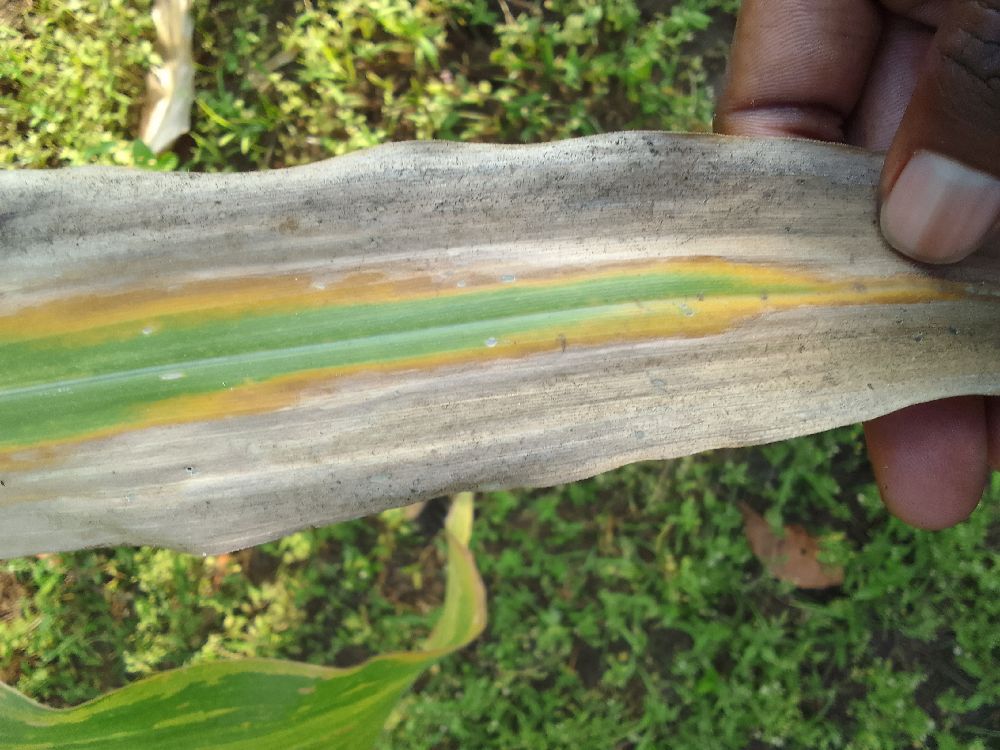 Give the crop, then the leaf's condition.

maize, maize lethal necrosis
